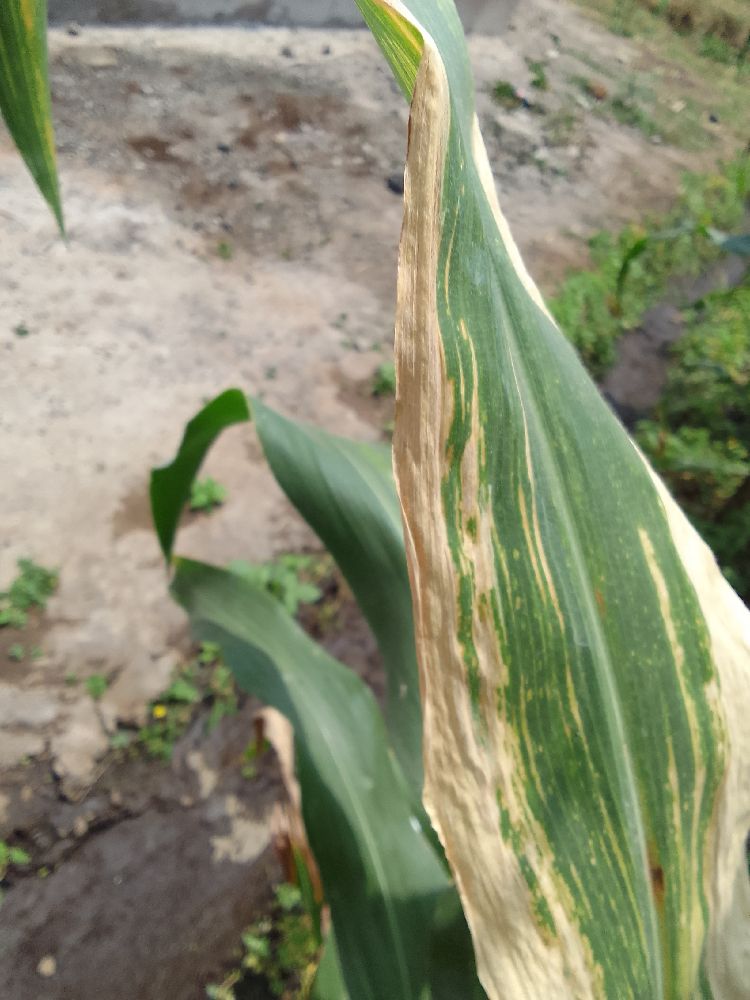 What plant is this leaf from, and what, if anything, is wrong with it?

maize, maize lethal necrosis
